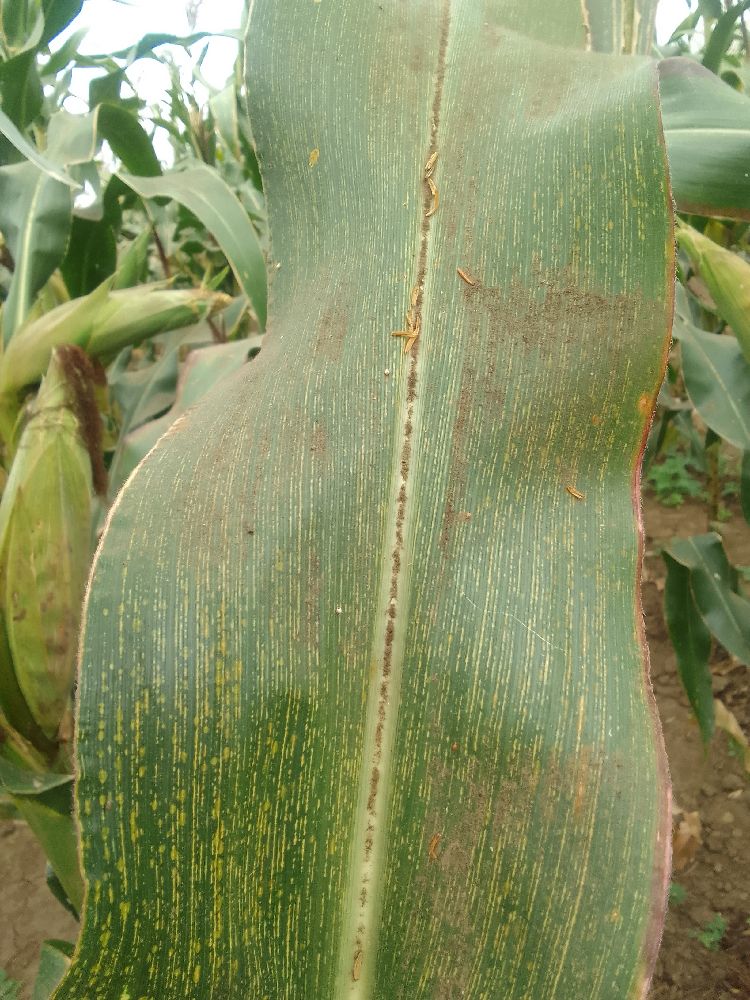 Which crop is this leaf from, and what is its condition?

maize, maize streak virus
